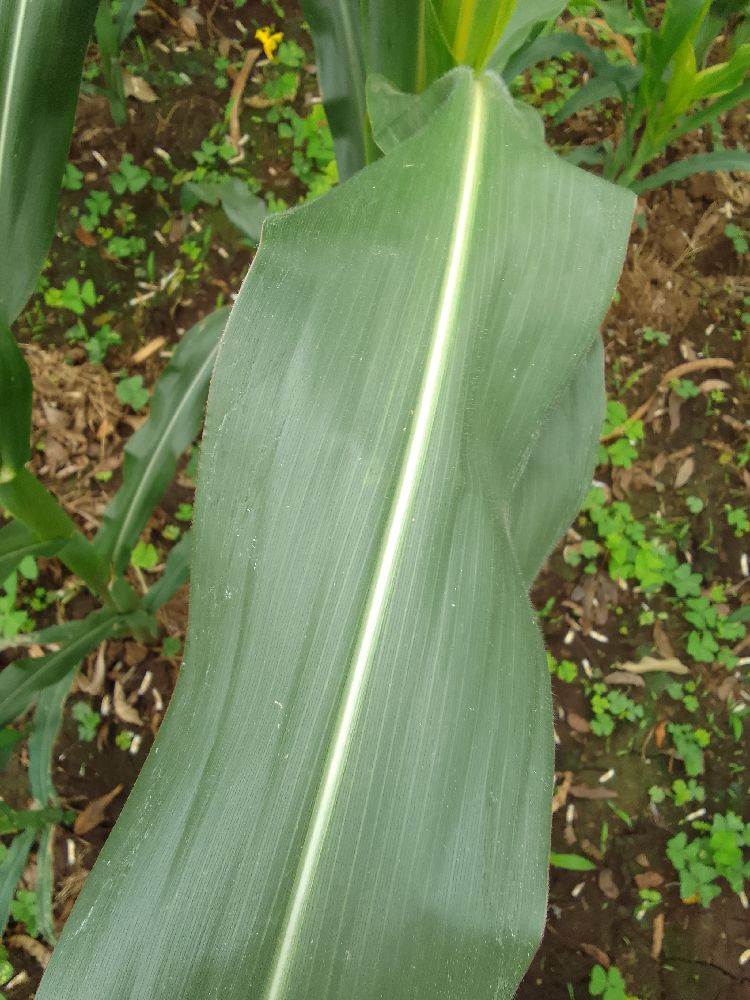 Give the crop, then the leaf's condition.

maize, healthy
